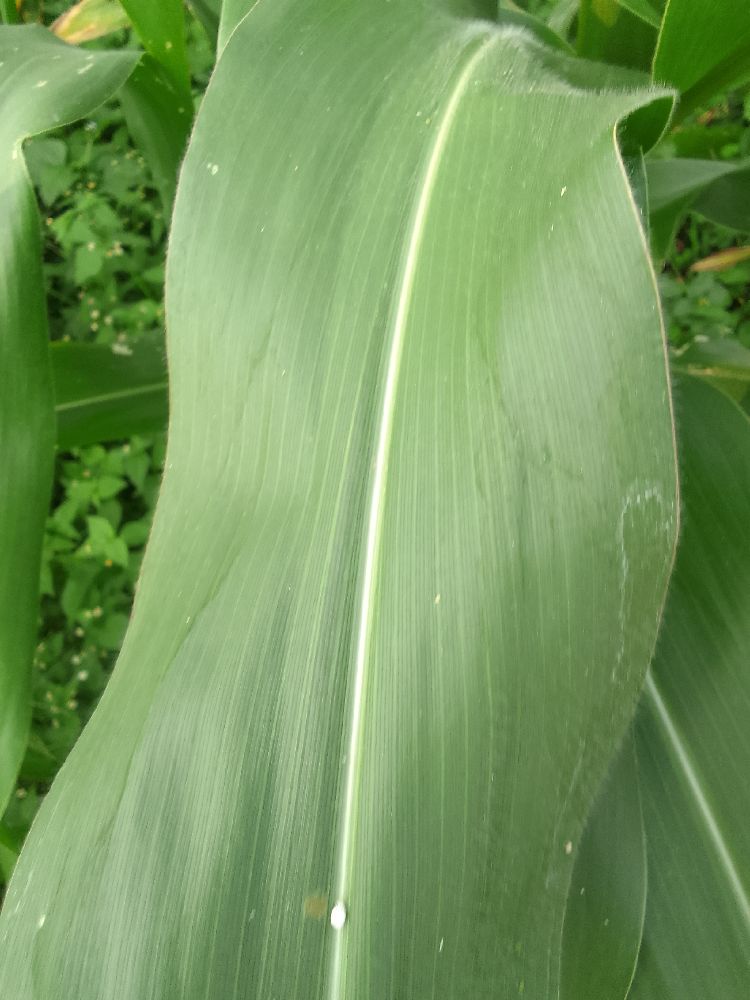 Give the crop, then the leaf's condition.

maize, healthy
